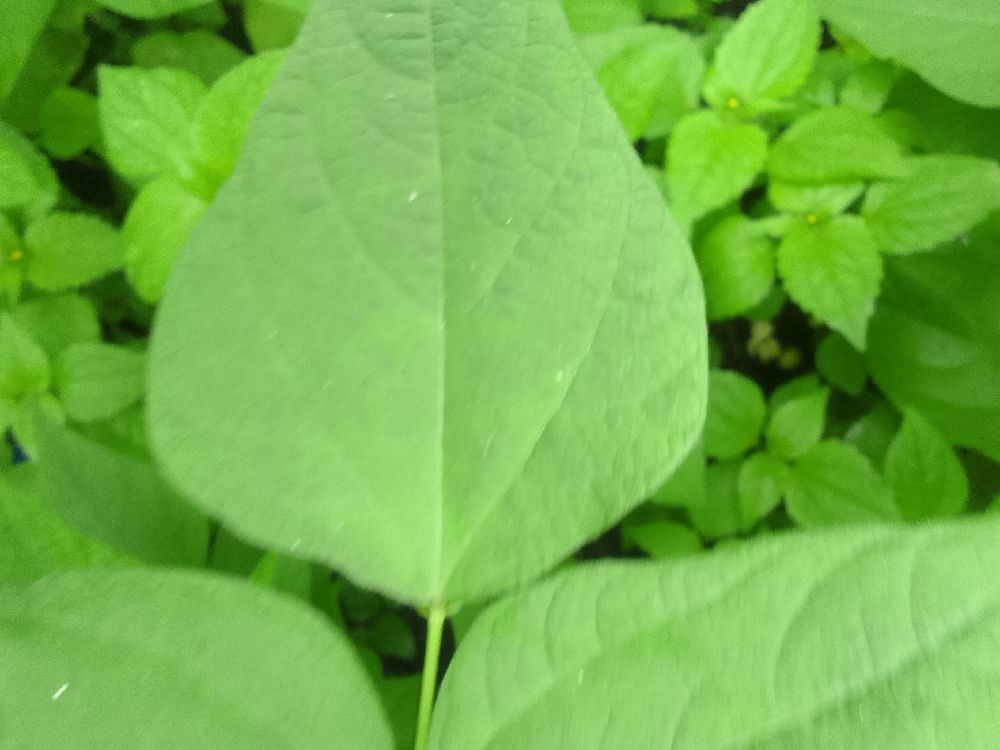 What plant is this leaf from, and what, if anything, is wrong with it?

common bean, healthy
